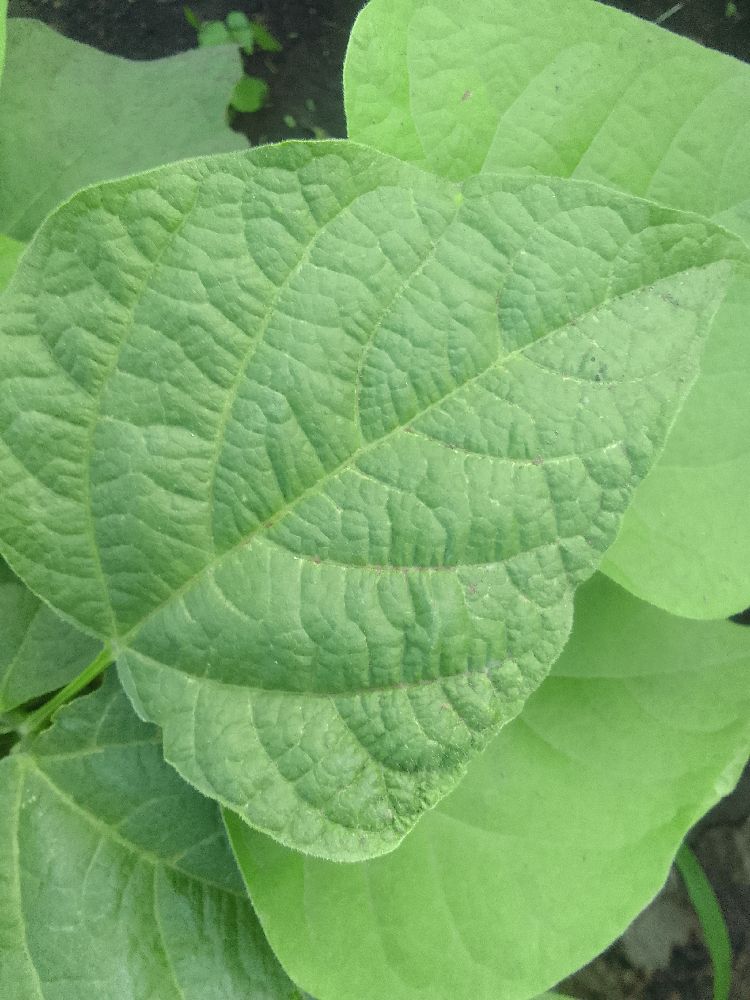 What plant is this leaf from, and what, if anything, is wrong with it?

common bean, healthy
